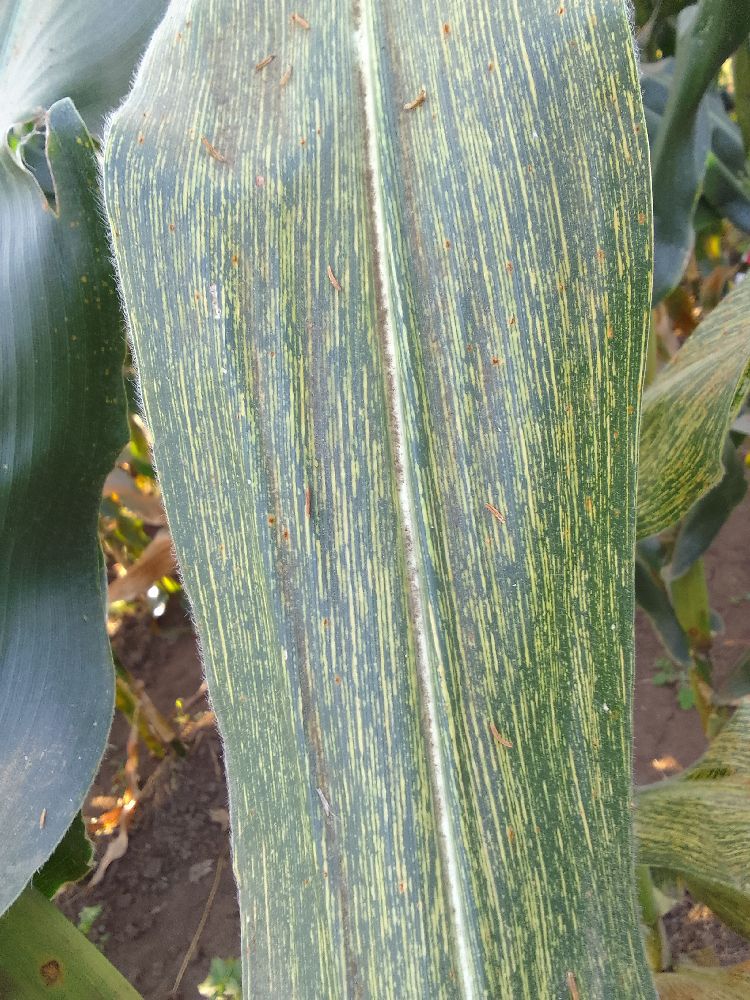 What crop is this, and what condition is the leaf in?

maize, maize streak virus
